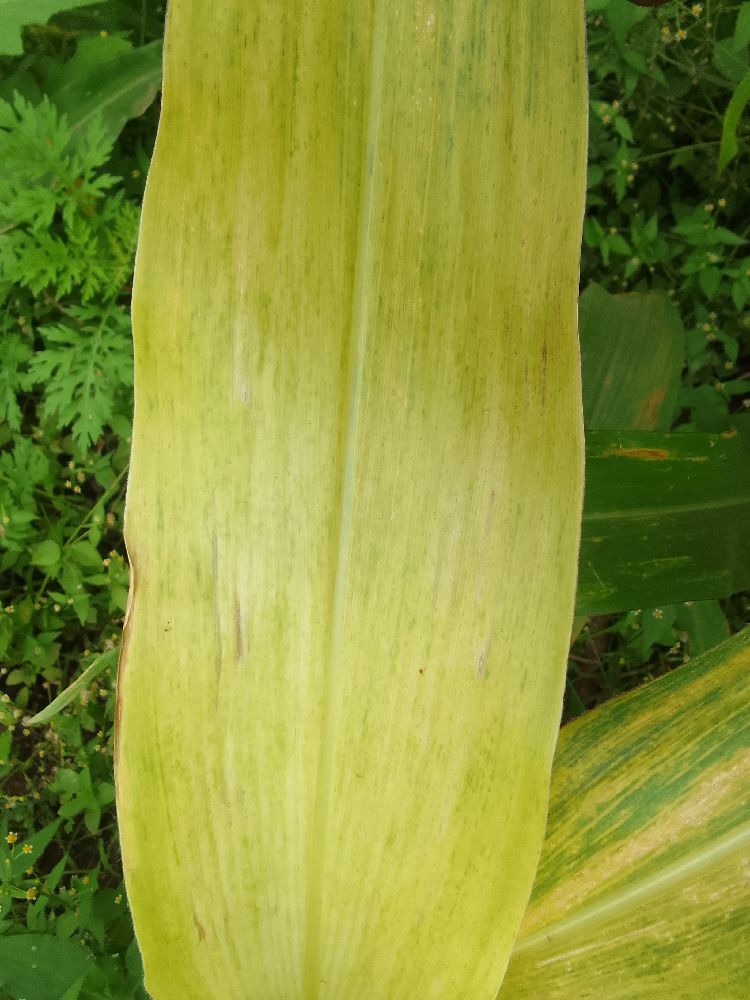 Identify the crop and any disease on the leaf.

maize, maize lethal necrosis
